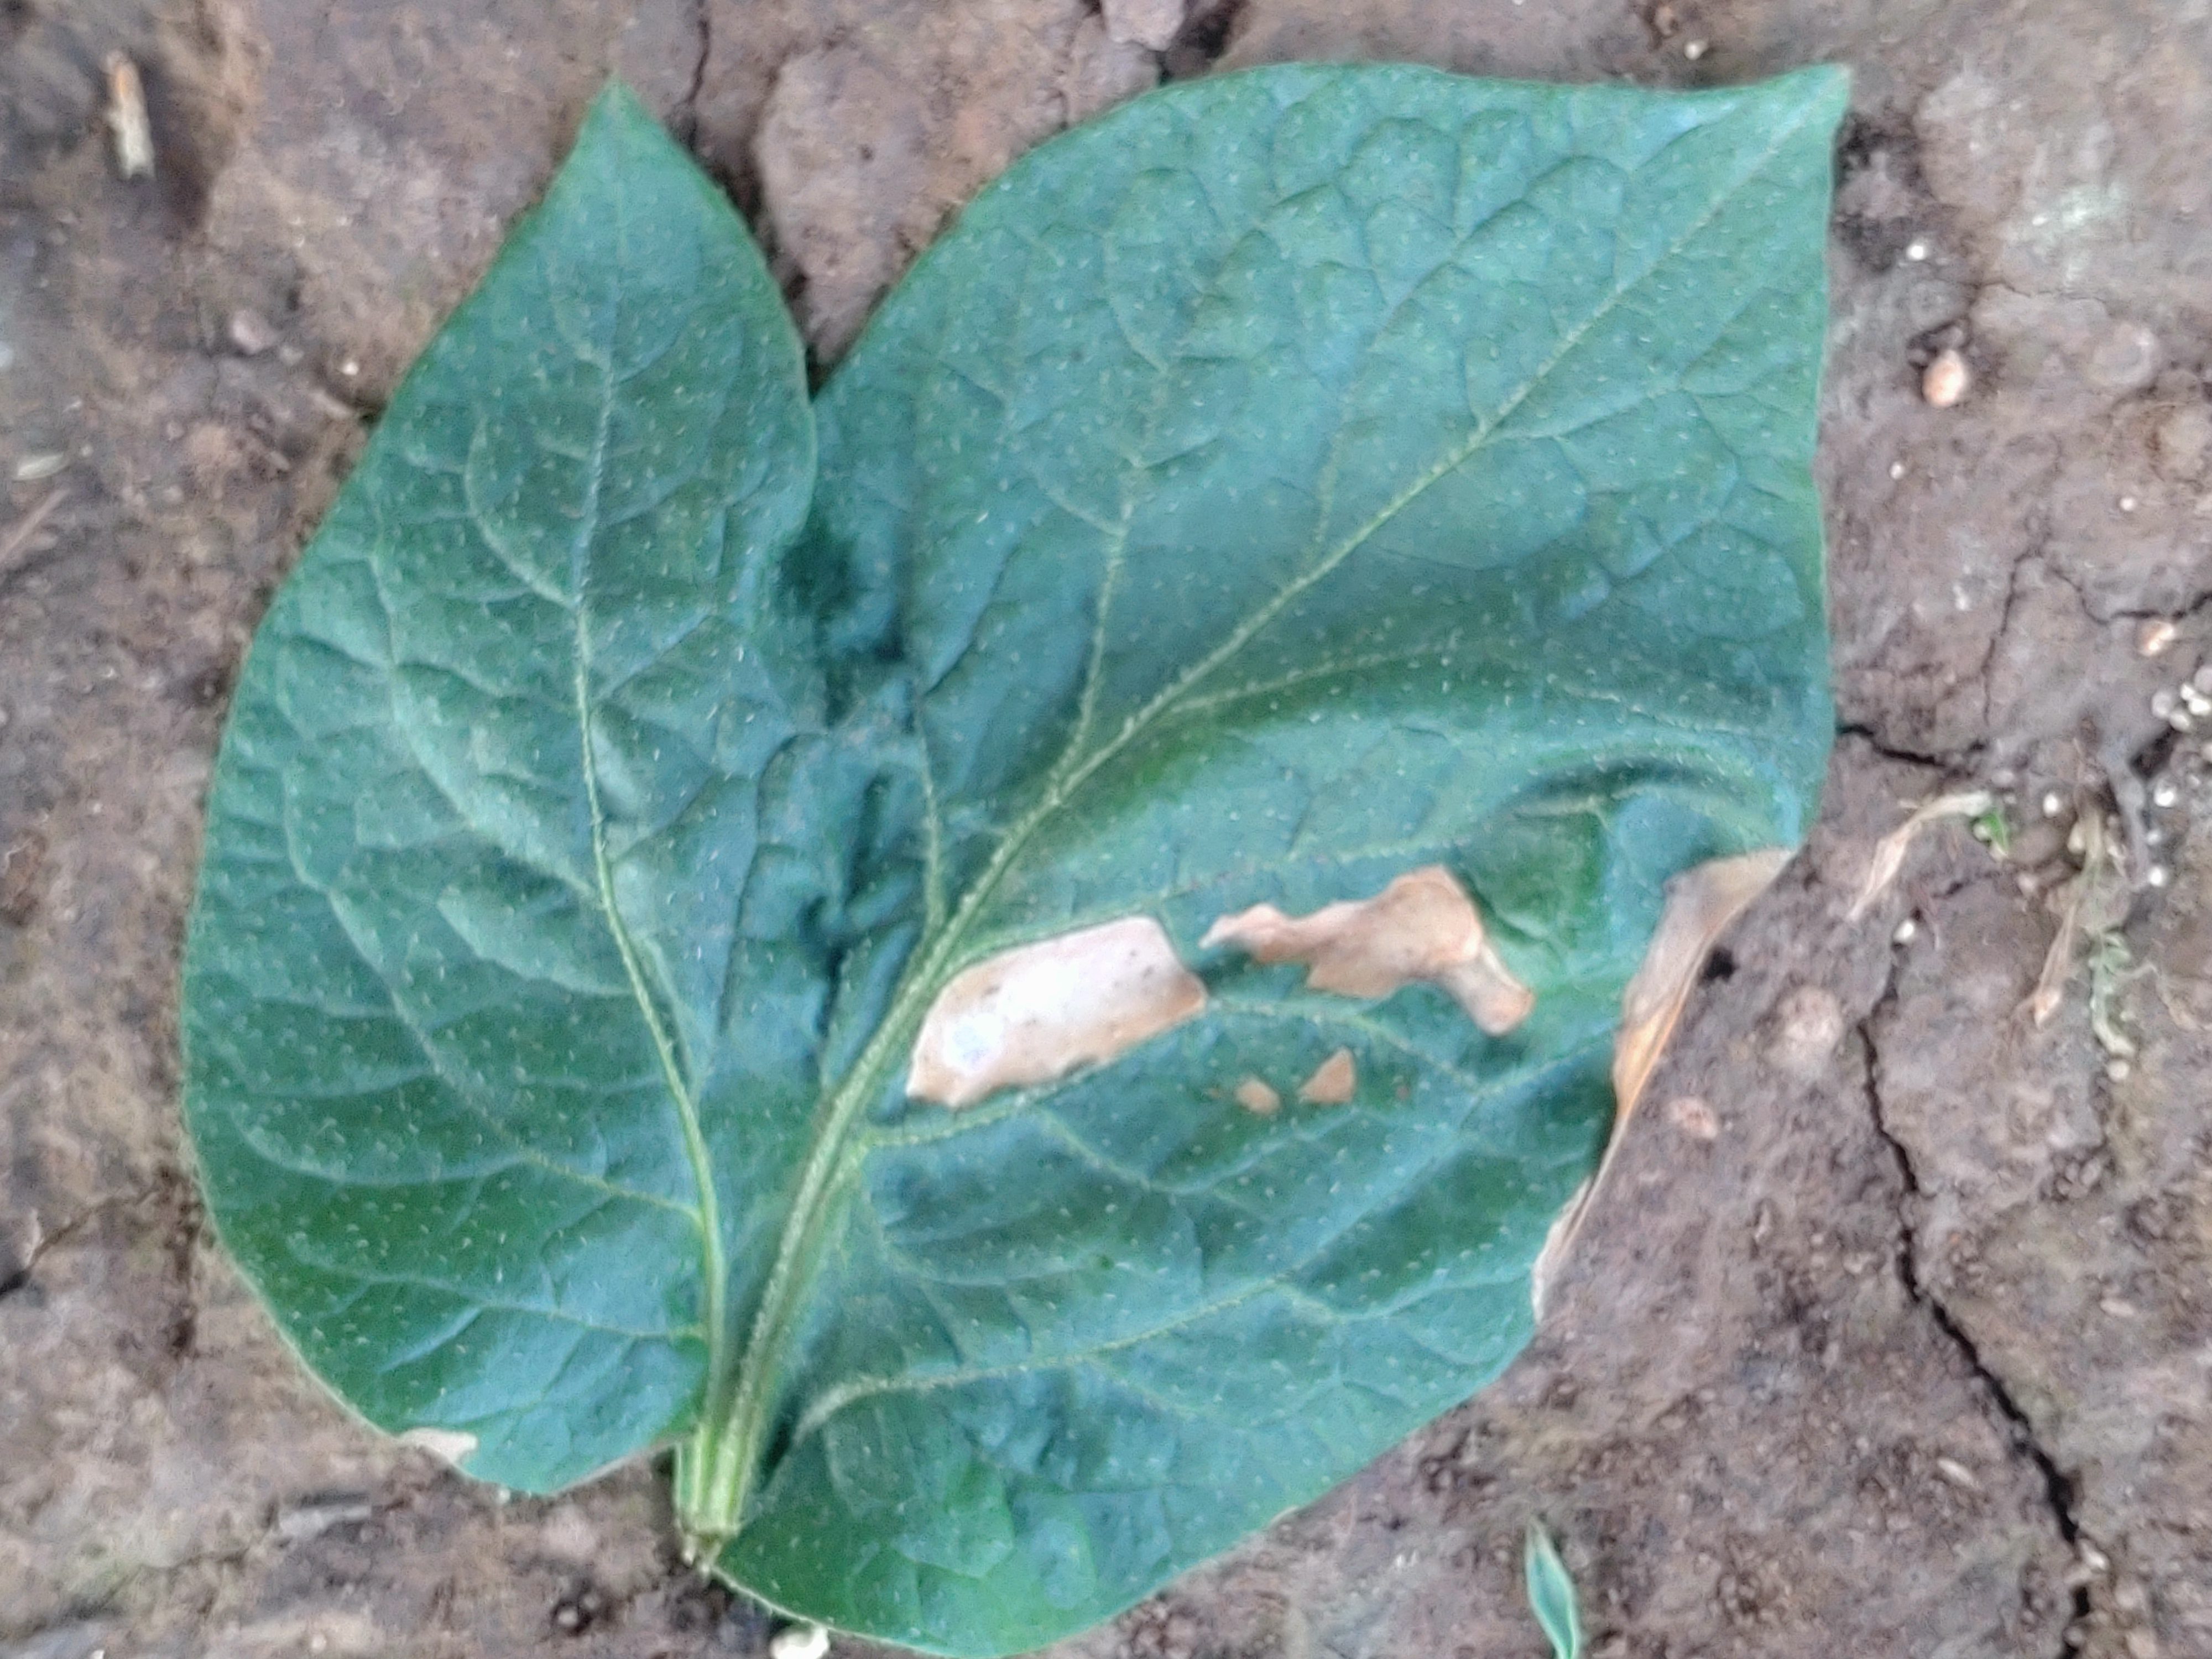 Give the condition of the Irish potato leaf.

early blight
